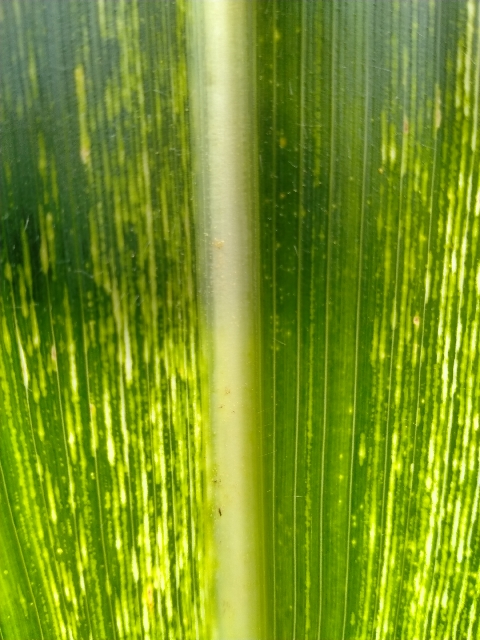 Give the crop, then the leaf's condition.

maize, maize streak virus
